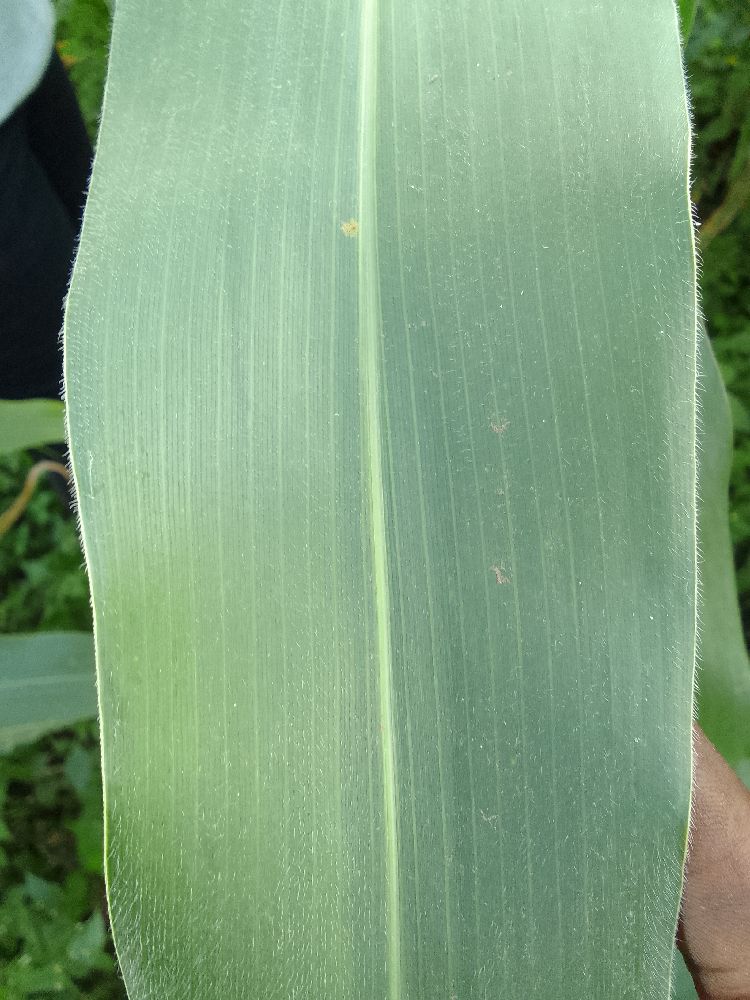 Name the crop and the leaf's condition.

maize, healthy
